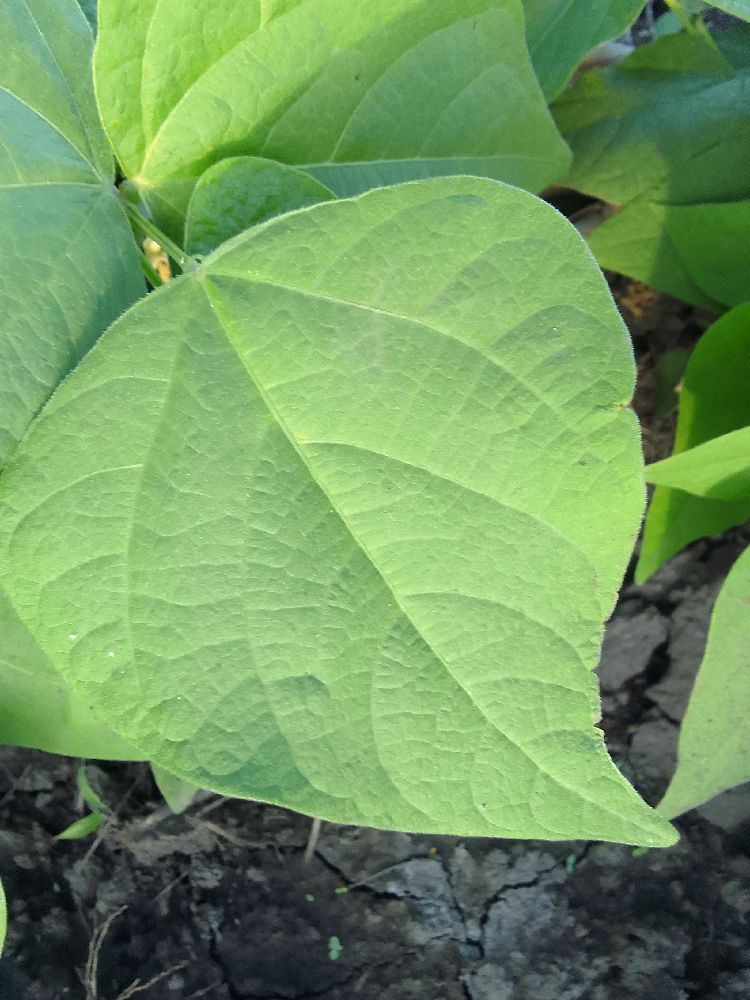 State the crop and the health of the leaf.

common bean, healthy
